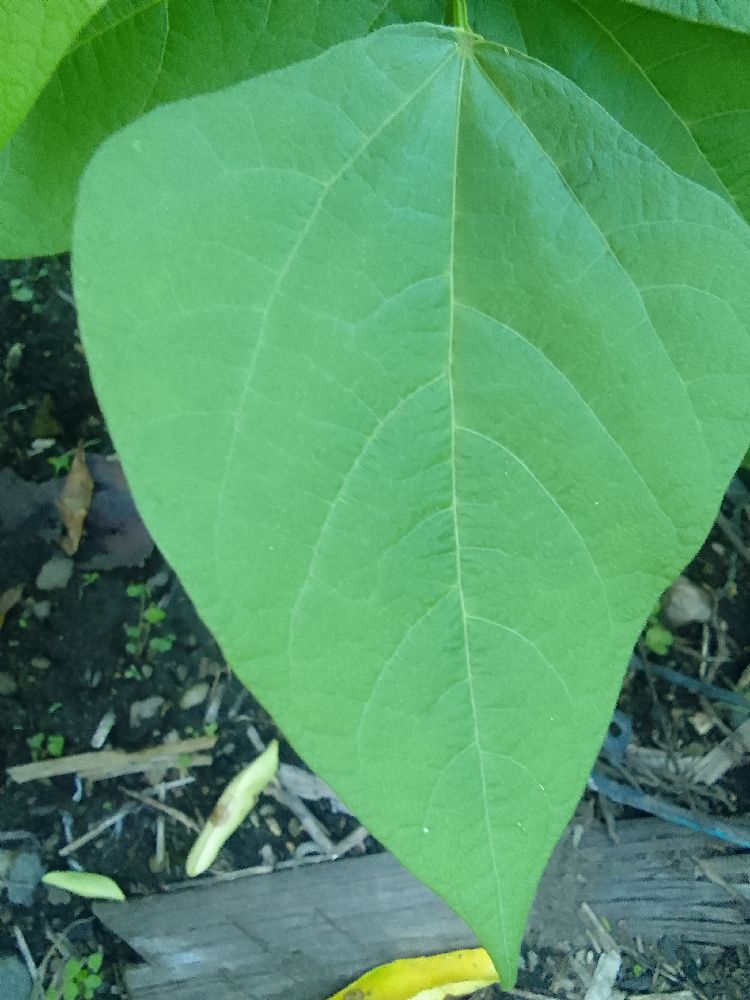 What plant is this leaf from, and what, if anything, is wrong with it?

common bean, healthy
